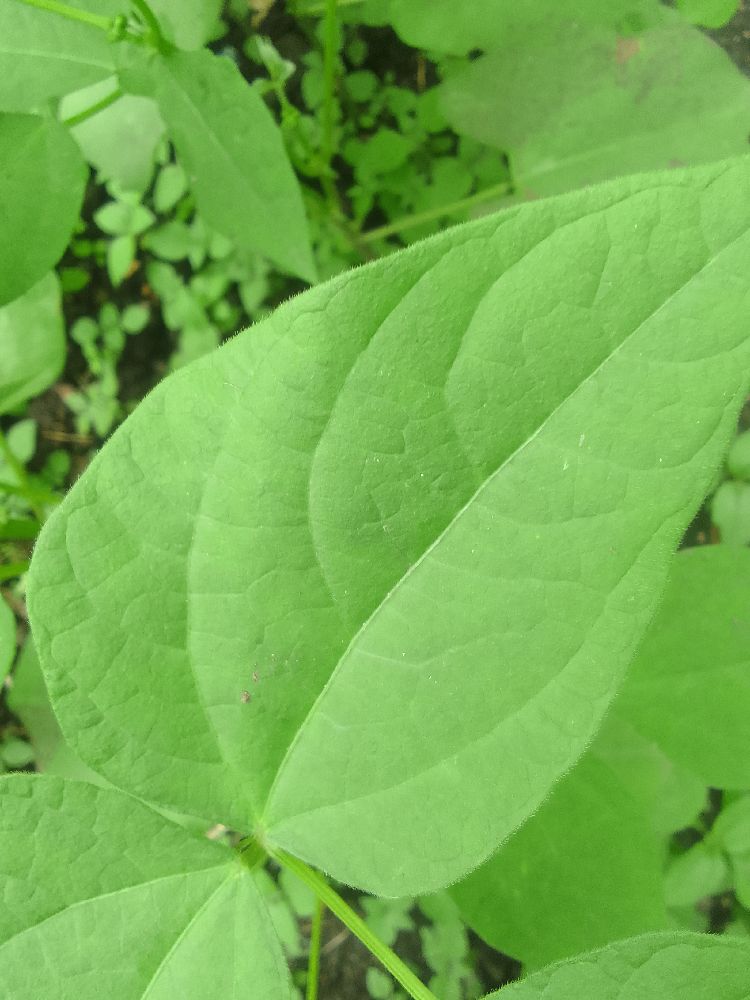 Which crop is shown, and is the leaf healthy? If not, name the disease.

common bean, healthy
